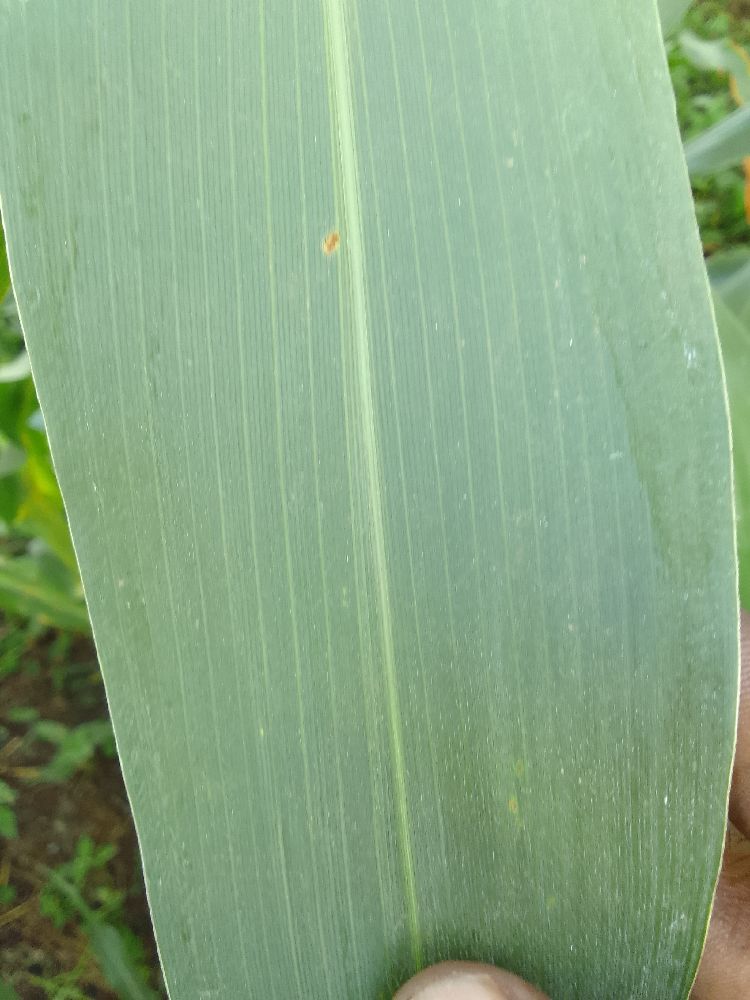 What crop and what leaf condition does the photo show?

maize, healthy
